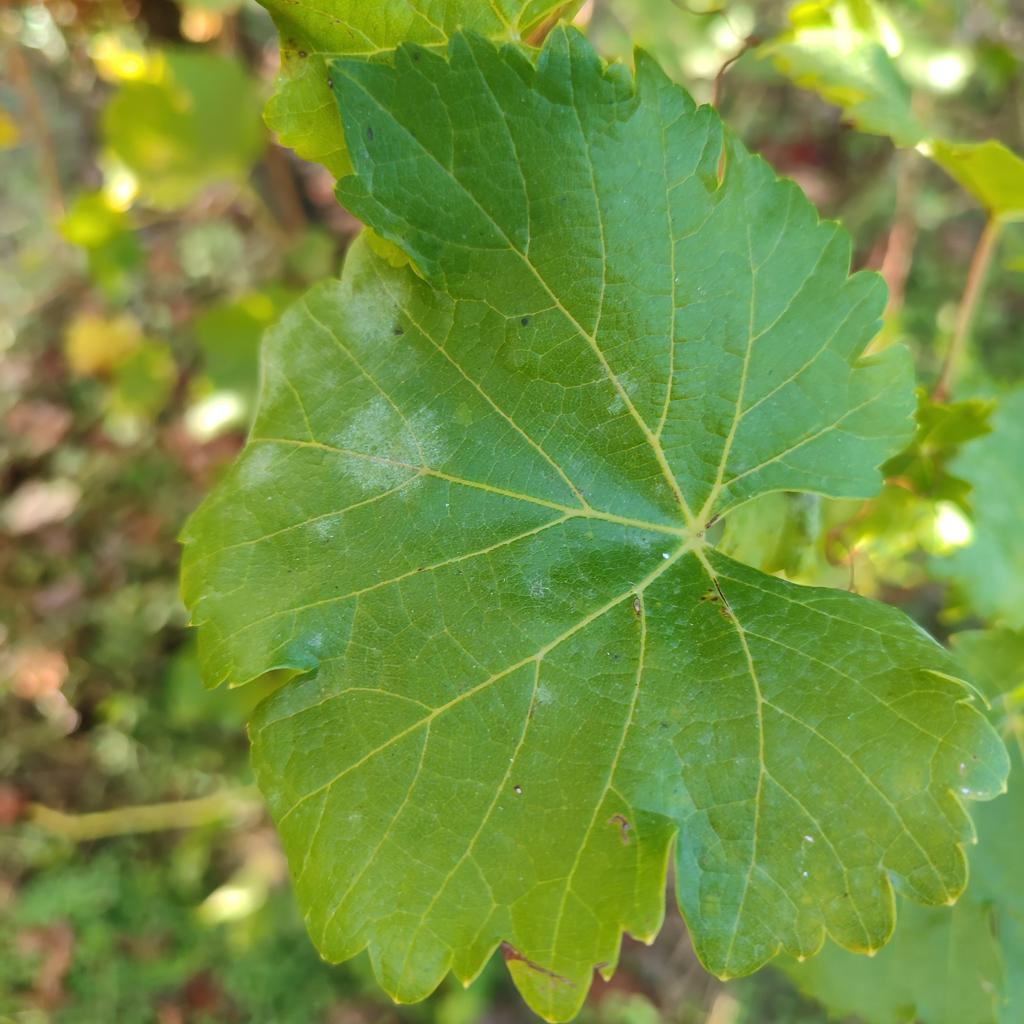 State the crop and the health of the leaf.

grapevine, powdery mildew
